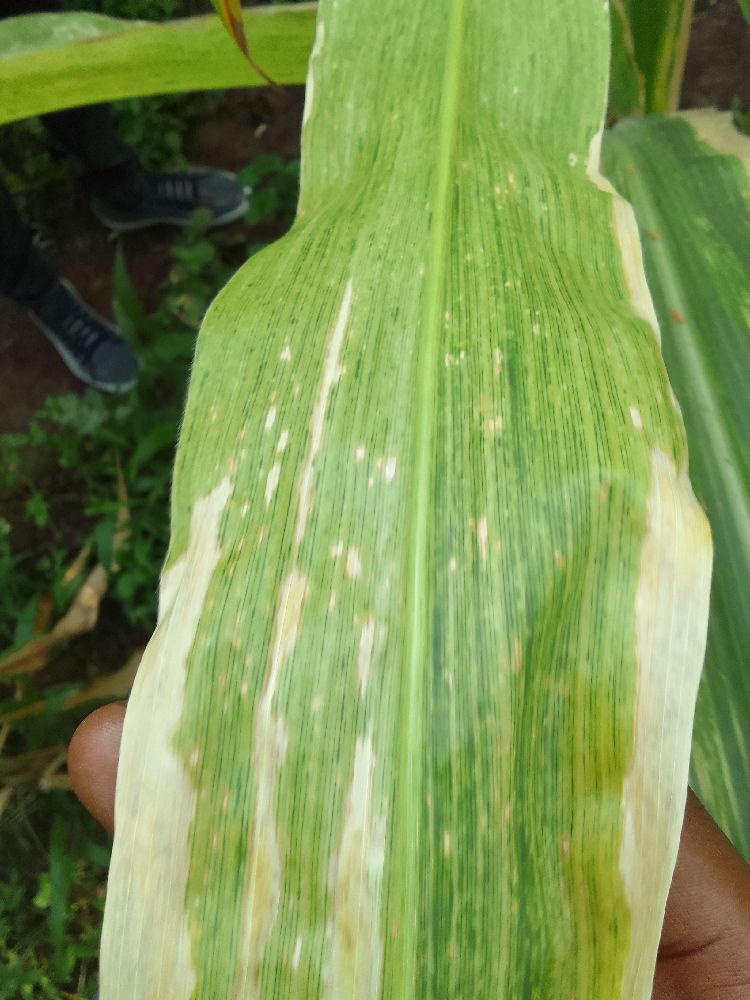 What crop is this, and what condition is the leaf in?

maize, maize lethal necrosis
